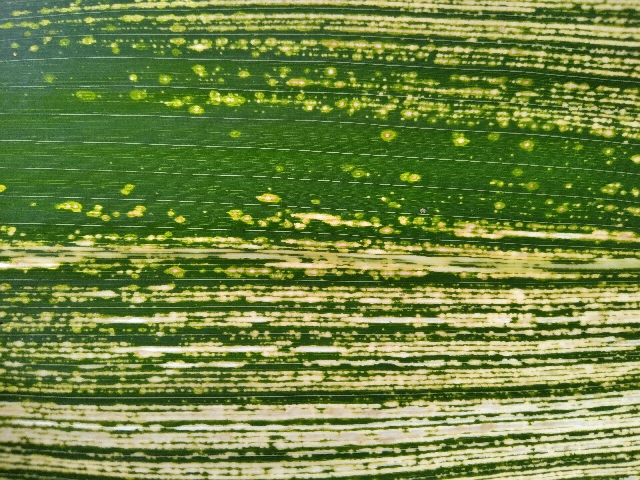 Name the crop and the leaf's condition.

maize, maize streak virus
